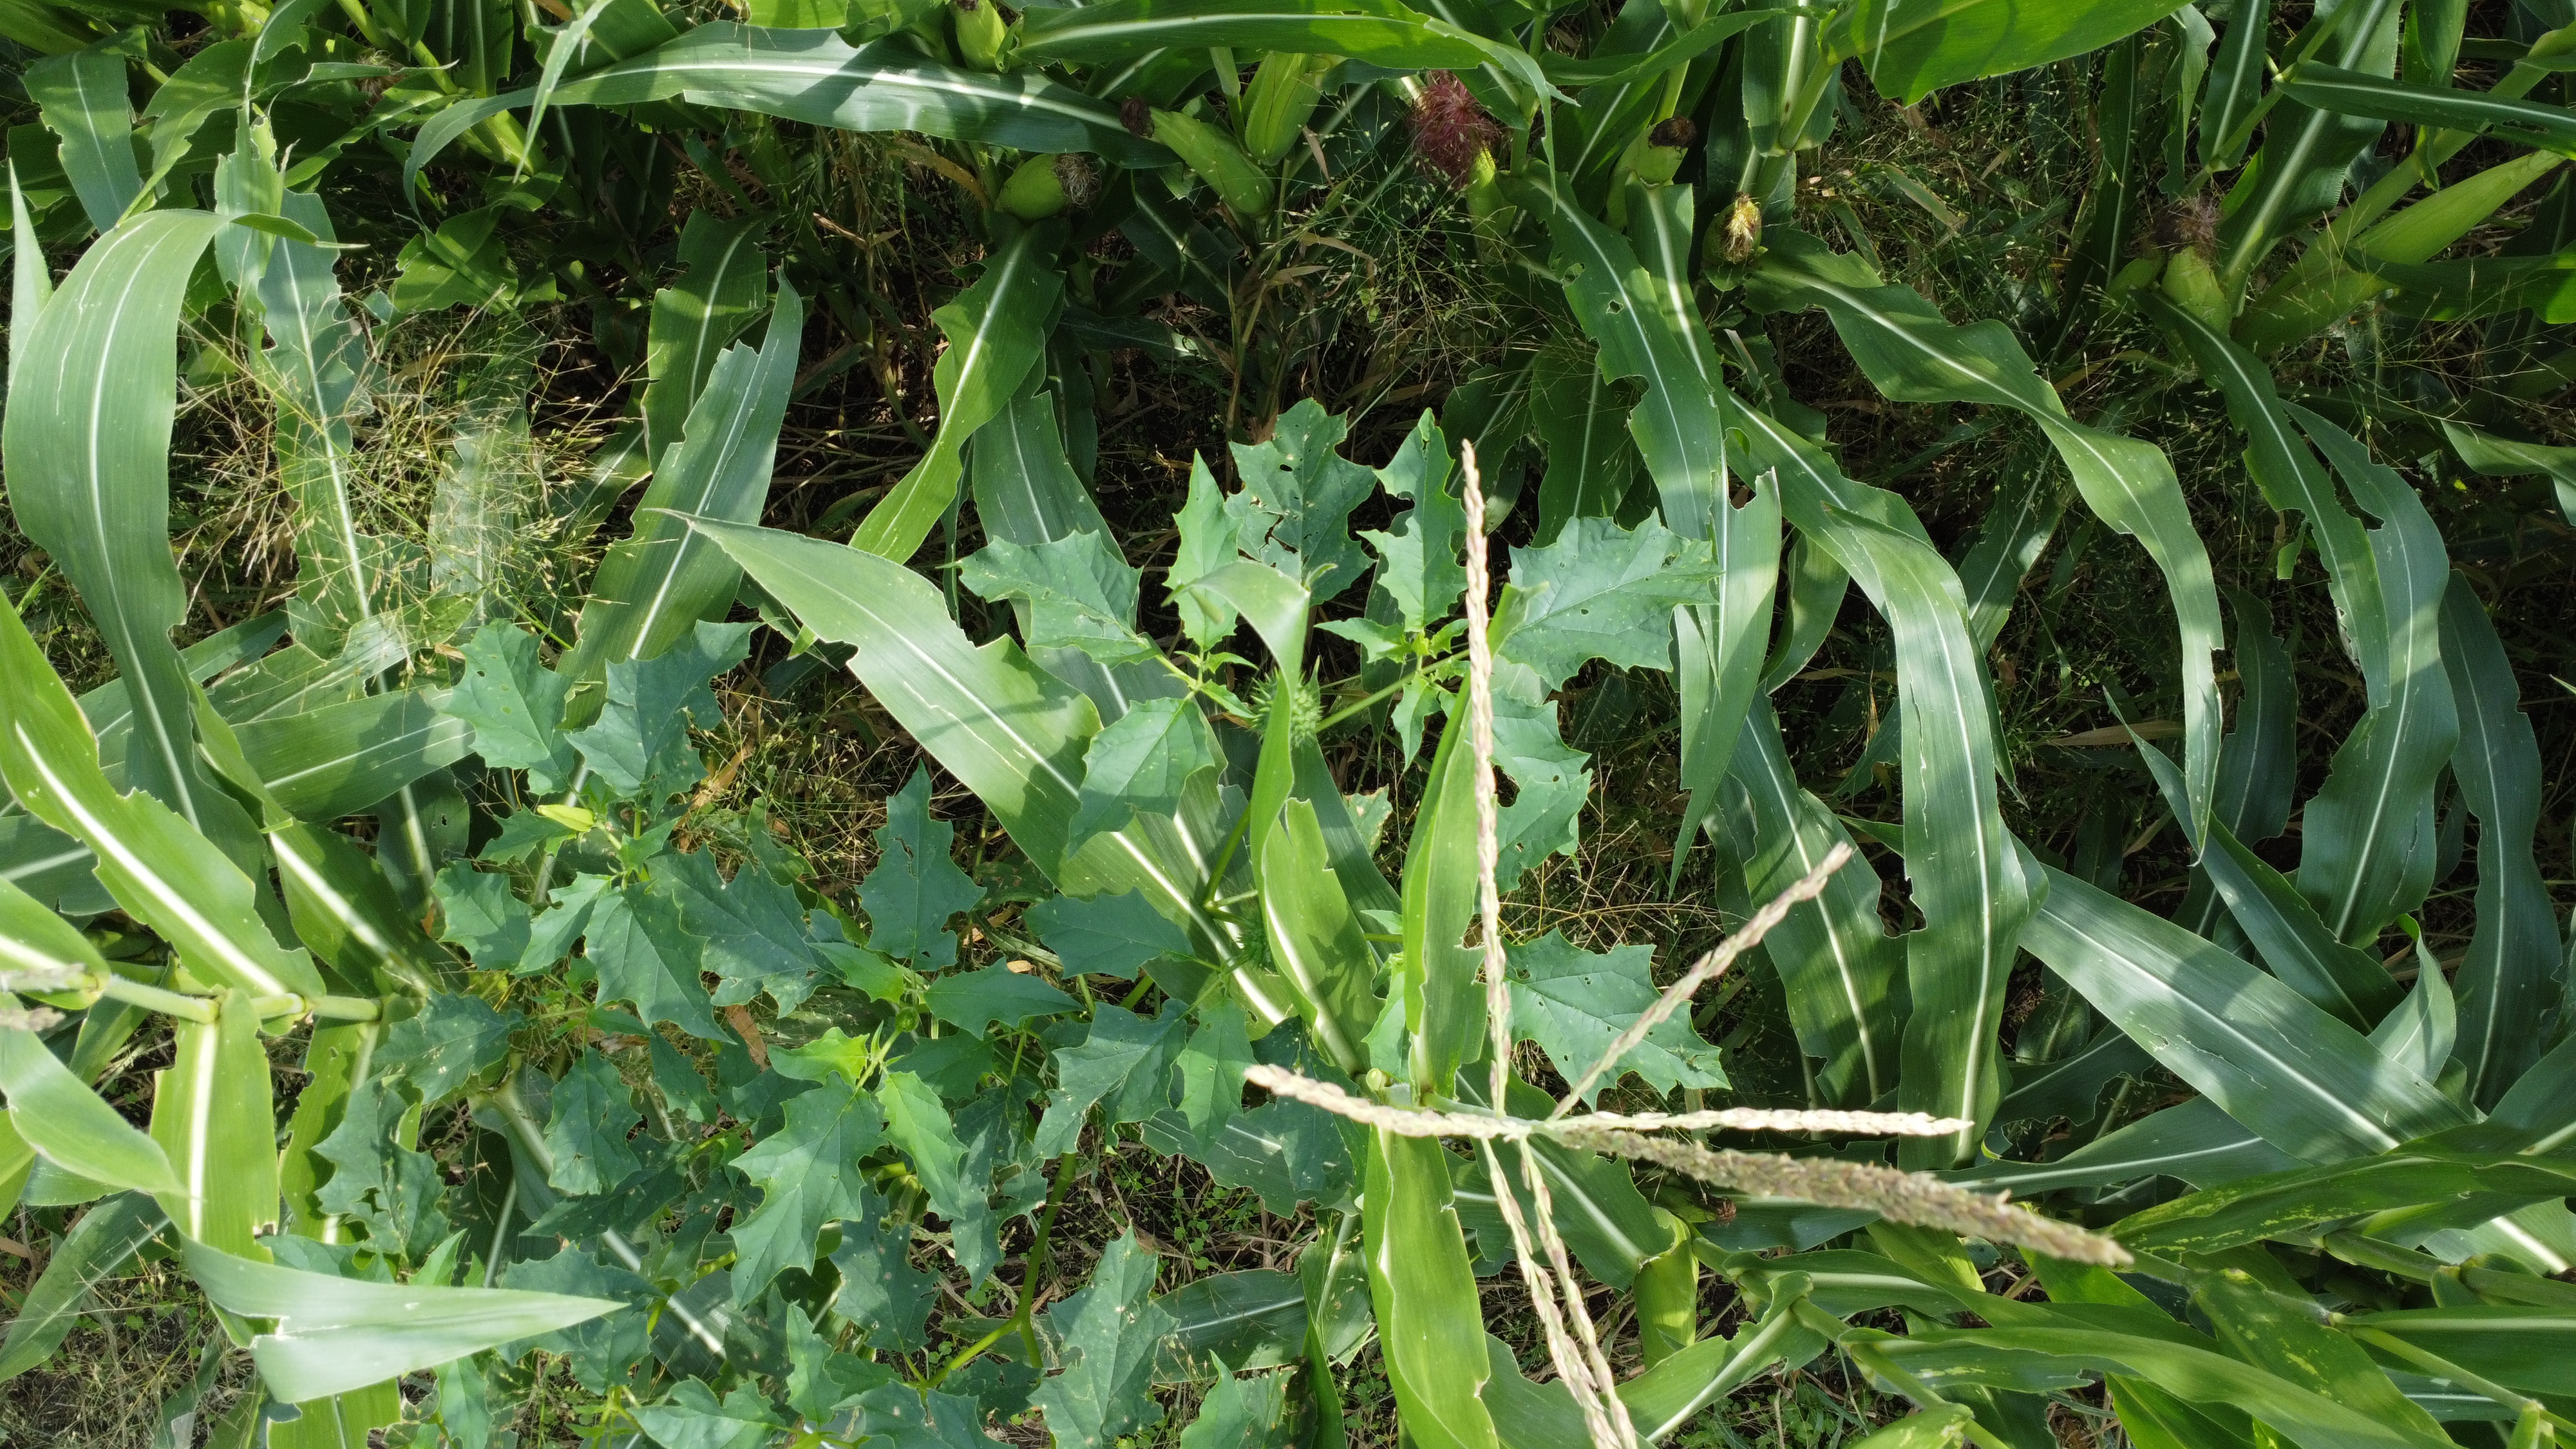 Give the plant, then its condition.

corn, phytophagous
